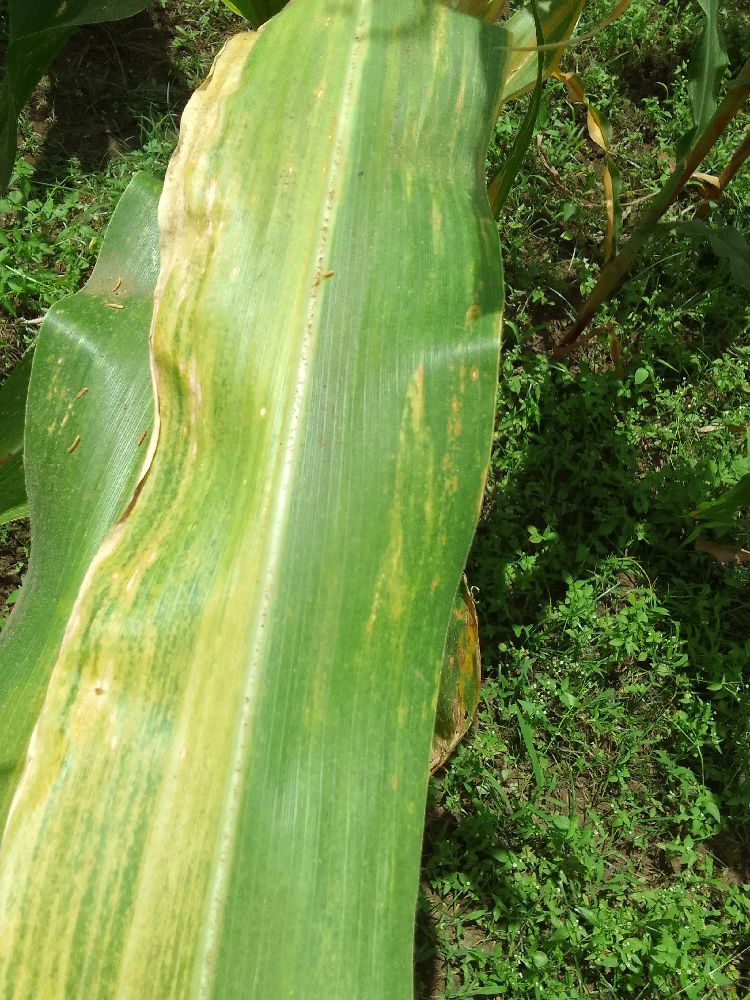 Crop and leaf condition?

maize, maize lethal necrosis
